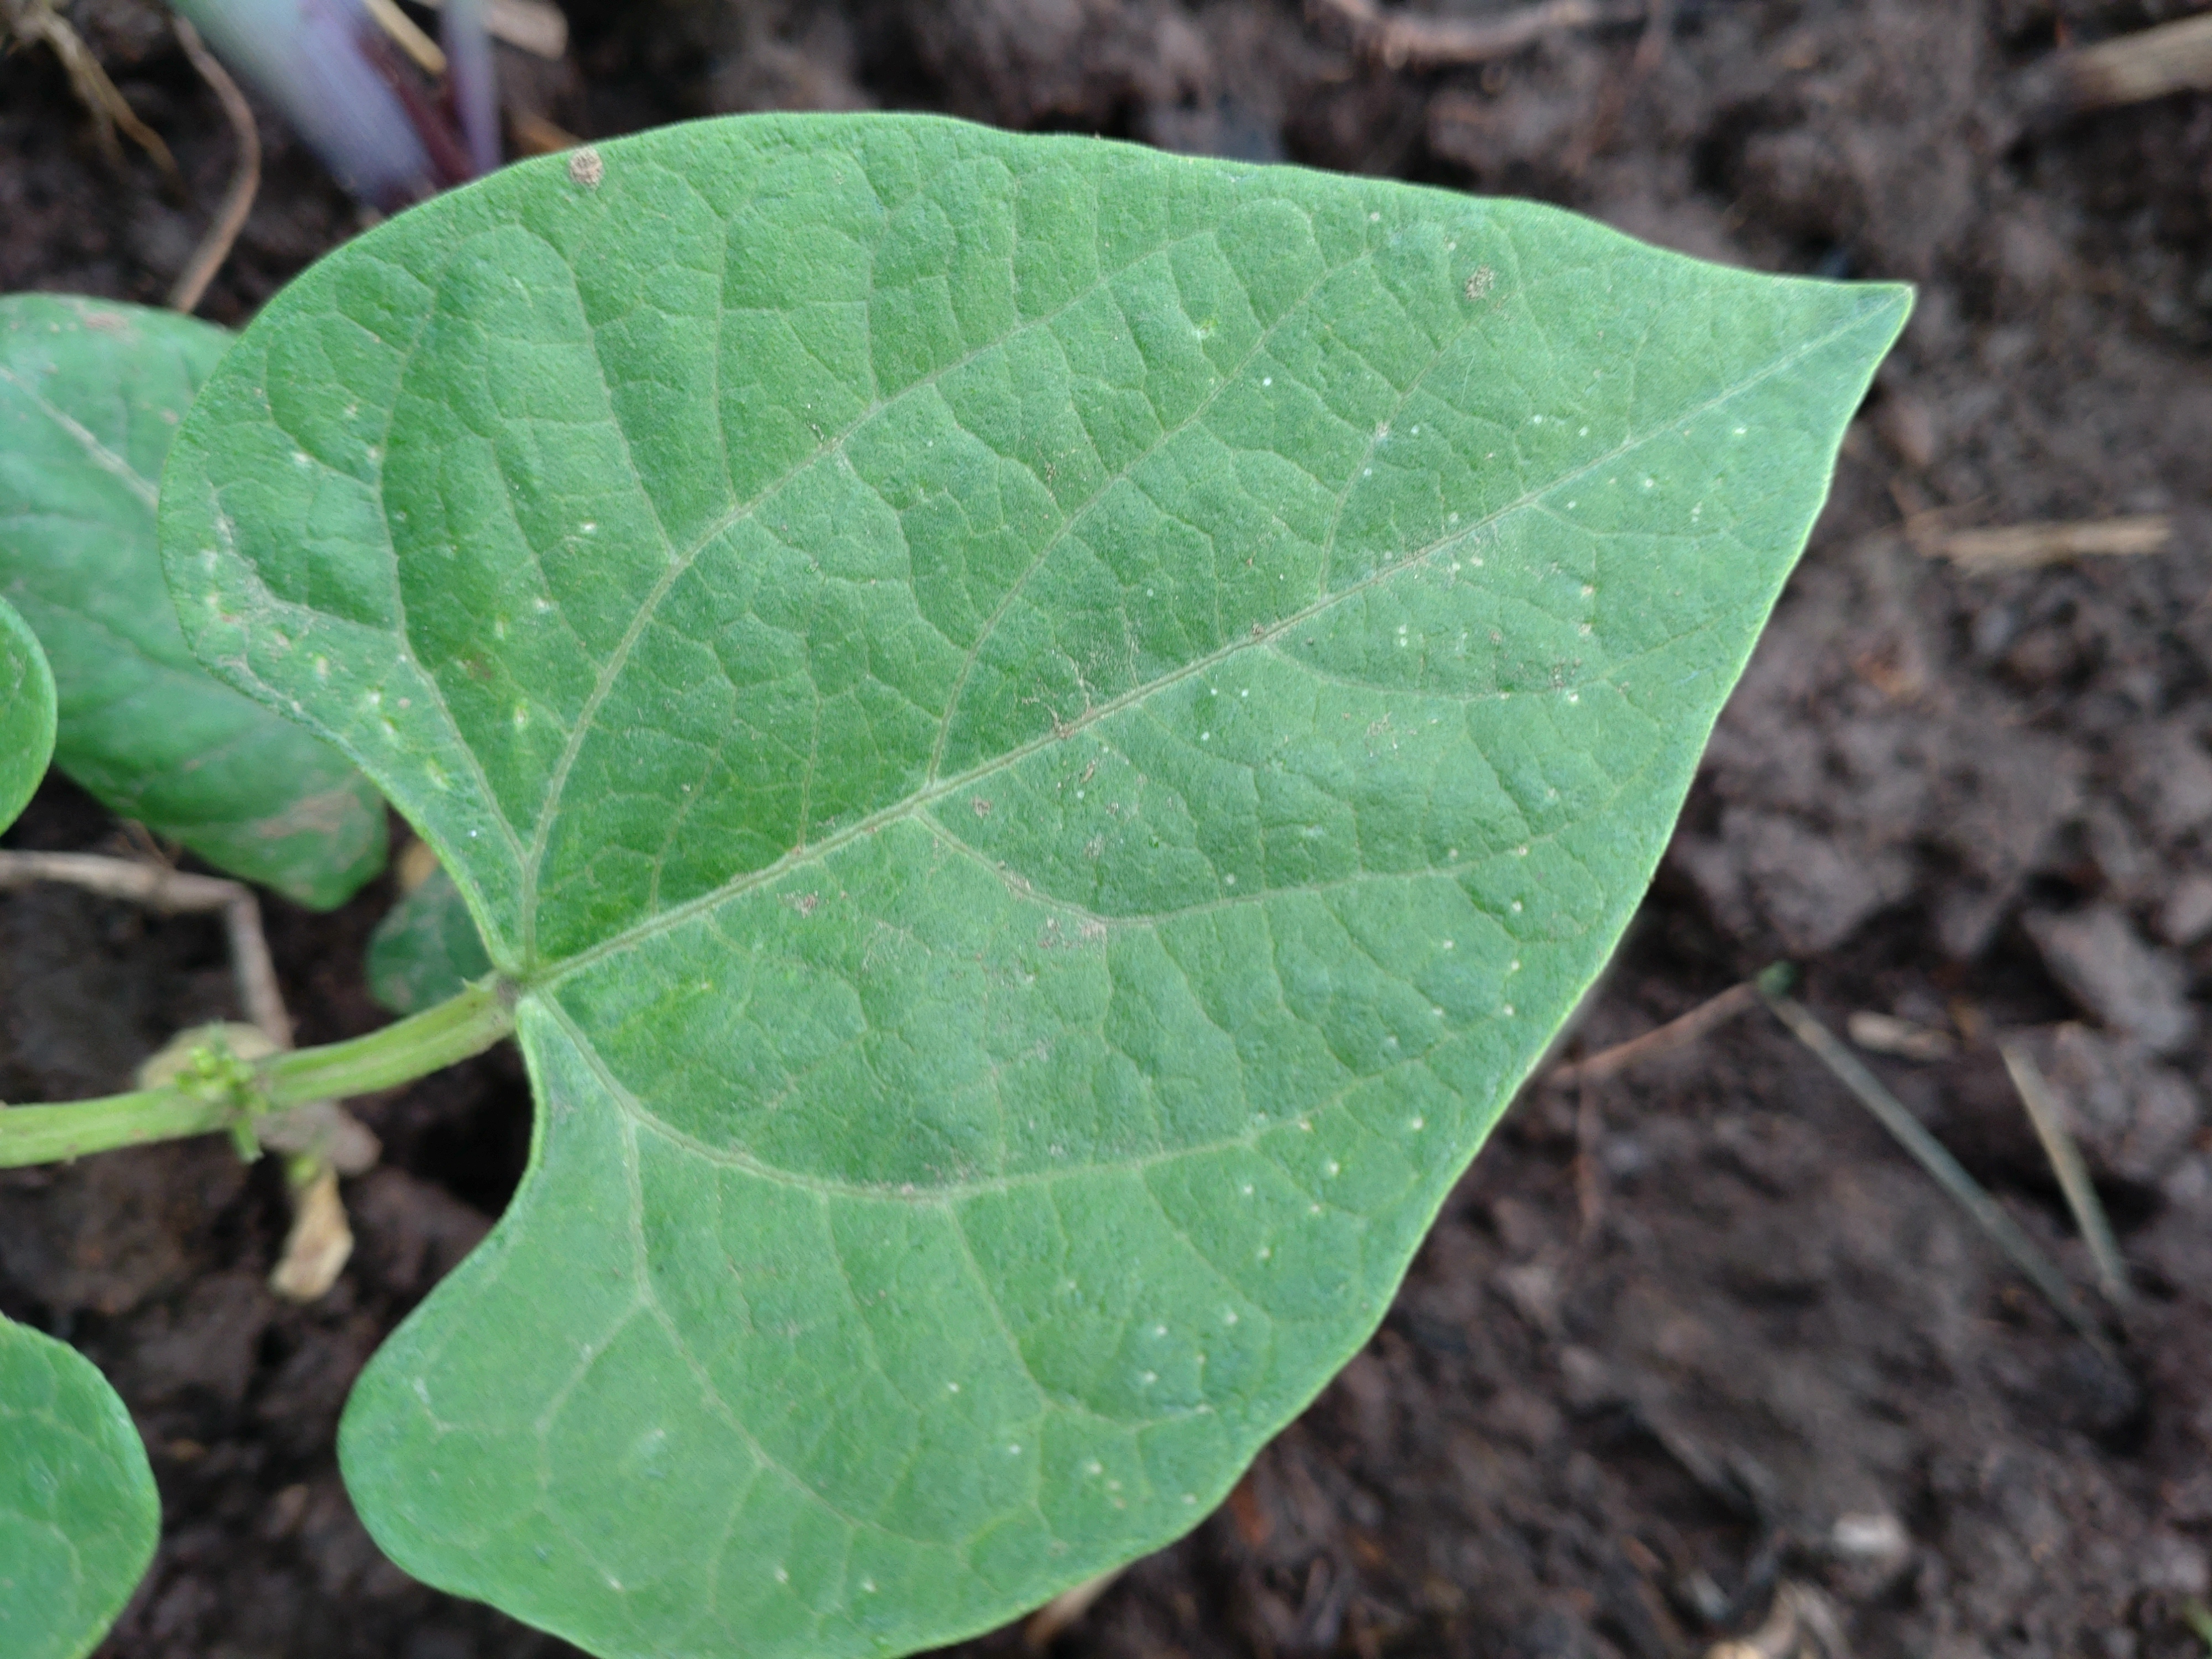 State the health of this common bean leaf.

healthy
